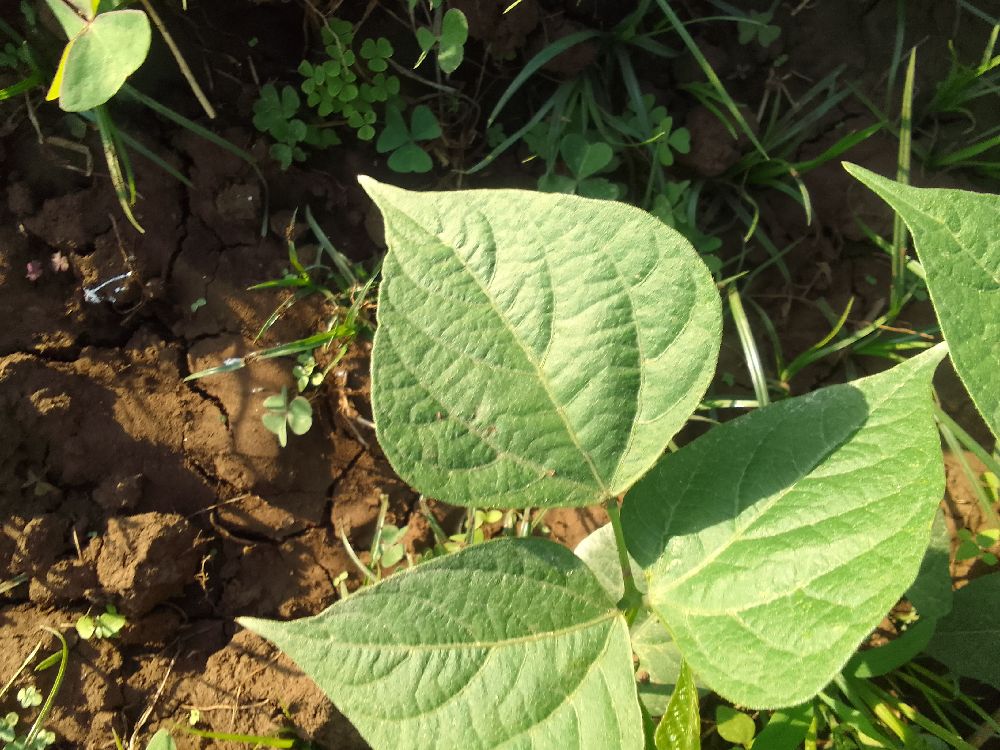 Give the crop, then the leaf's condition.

common bean, healthy
